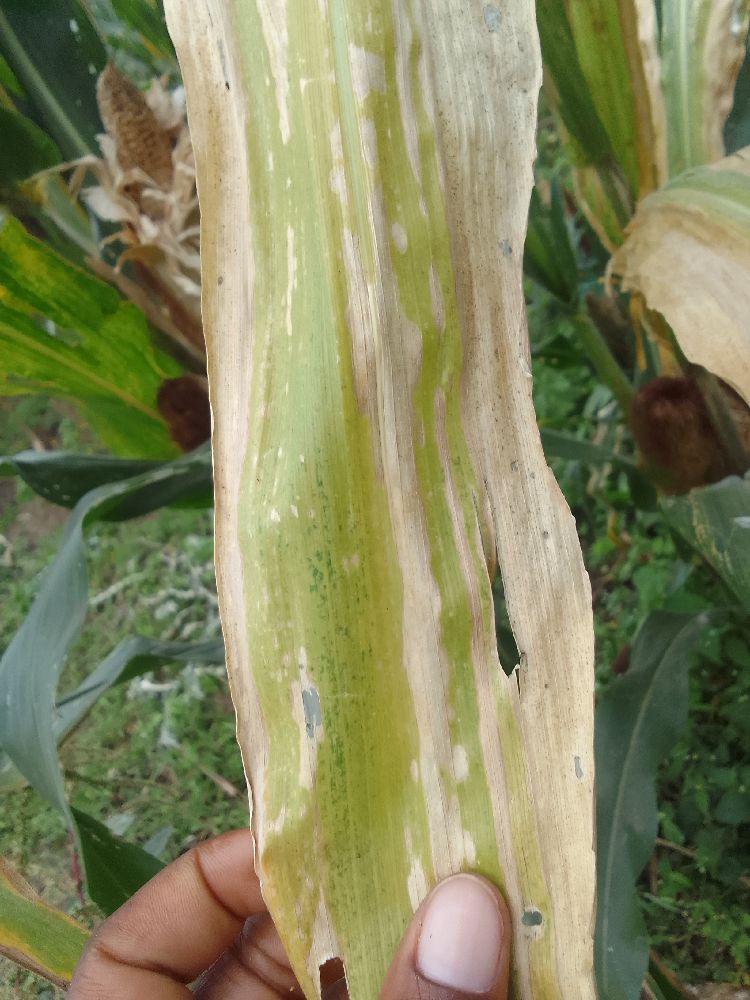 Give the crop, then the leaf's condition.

maize, maize lethal necrosis
